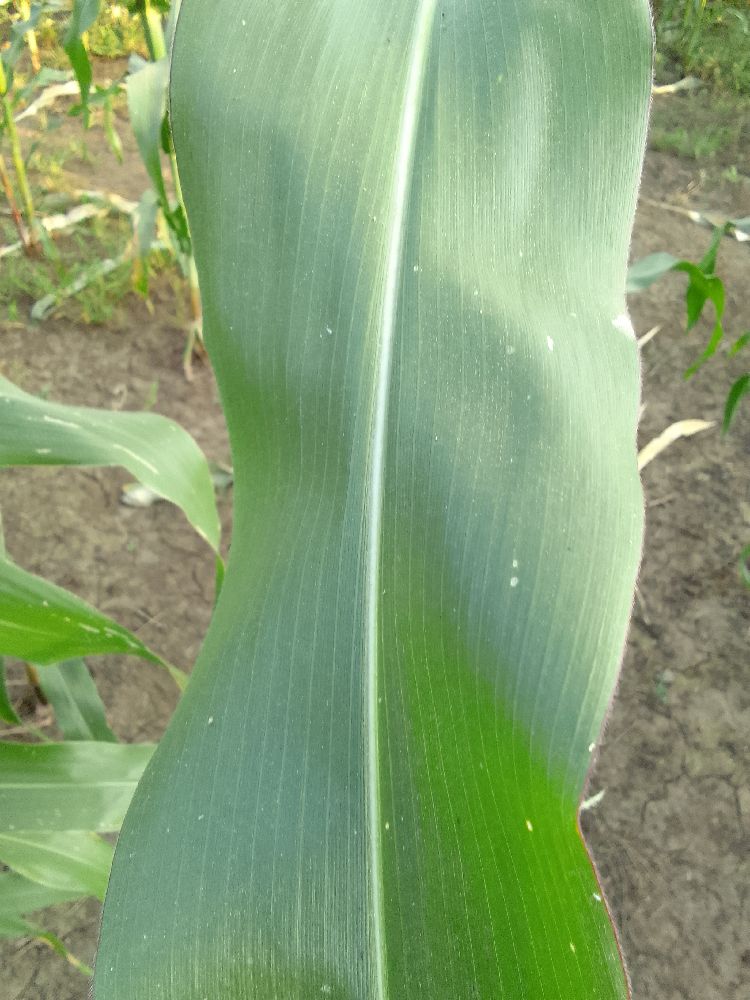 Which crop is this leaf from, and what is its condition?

maize, healthy
